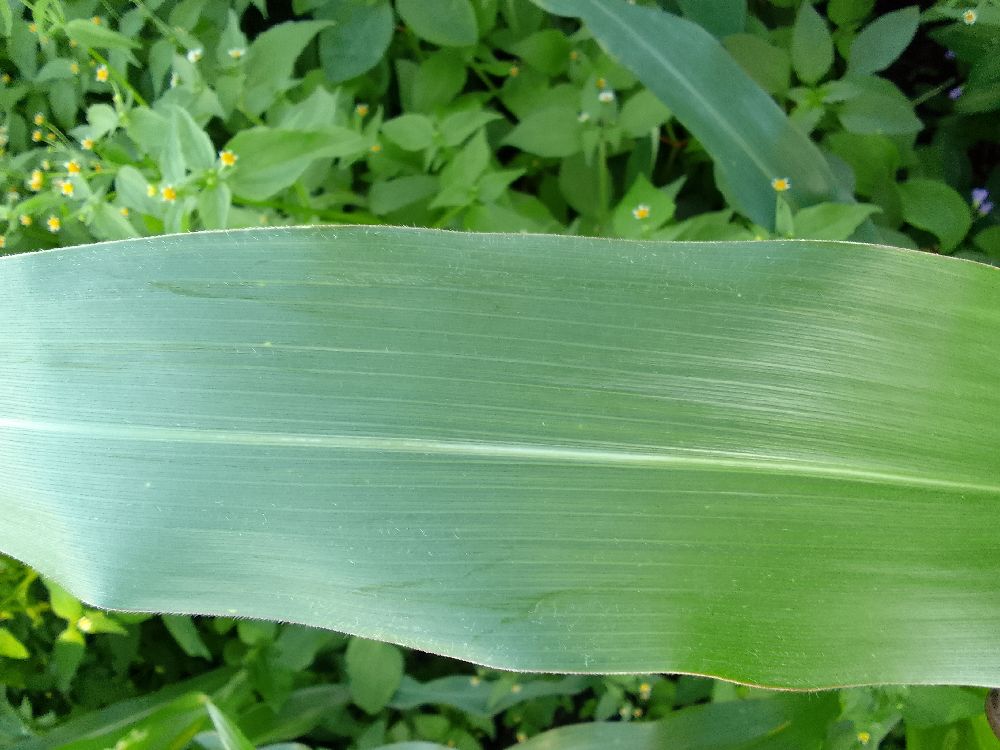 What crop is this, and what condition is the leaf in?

maize, healthy
